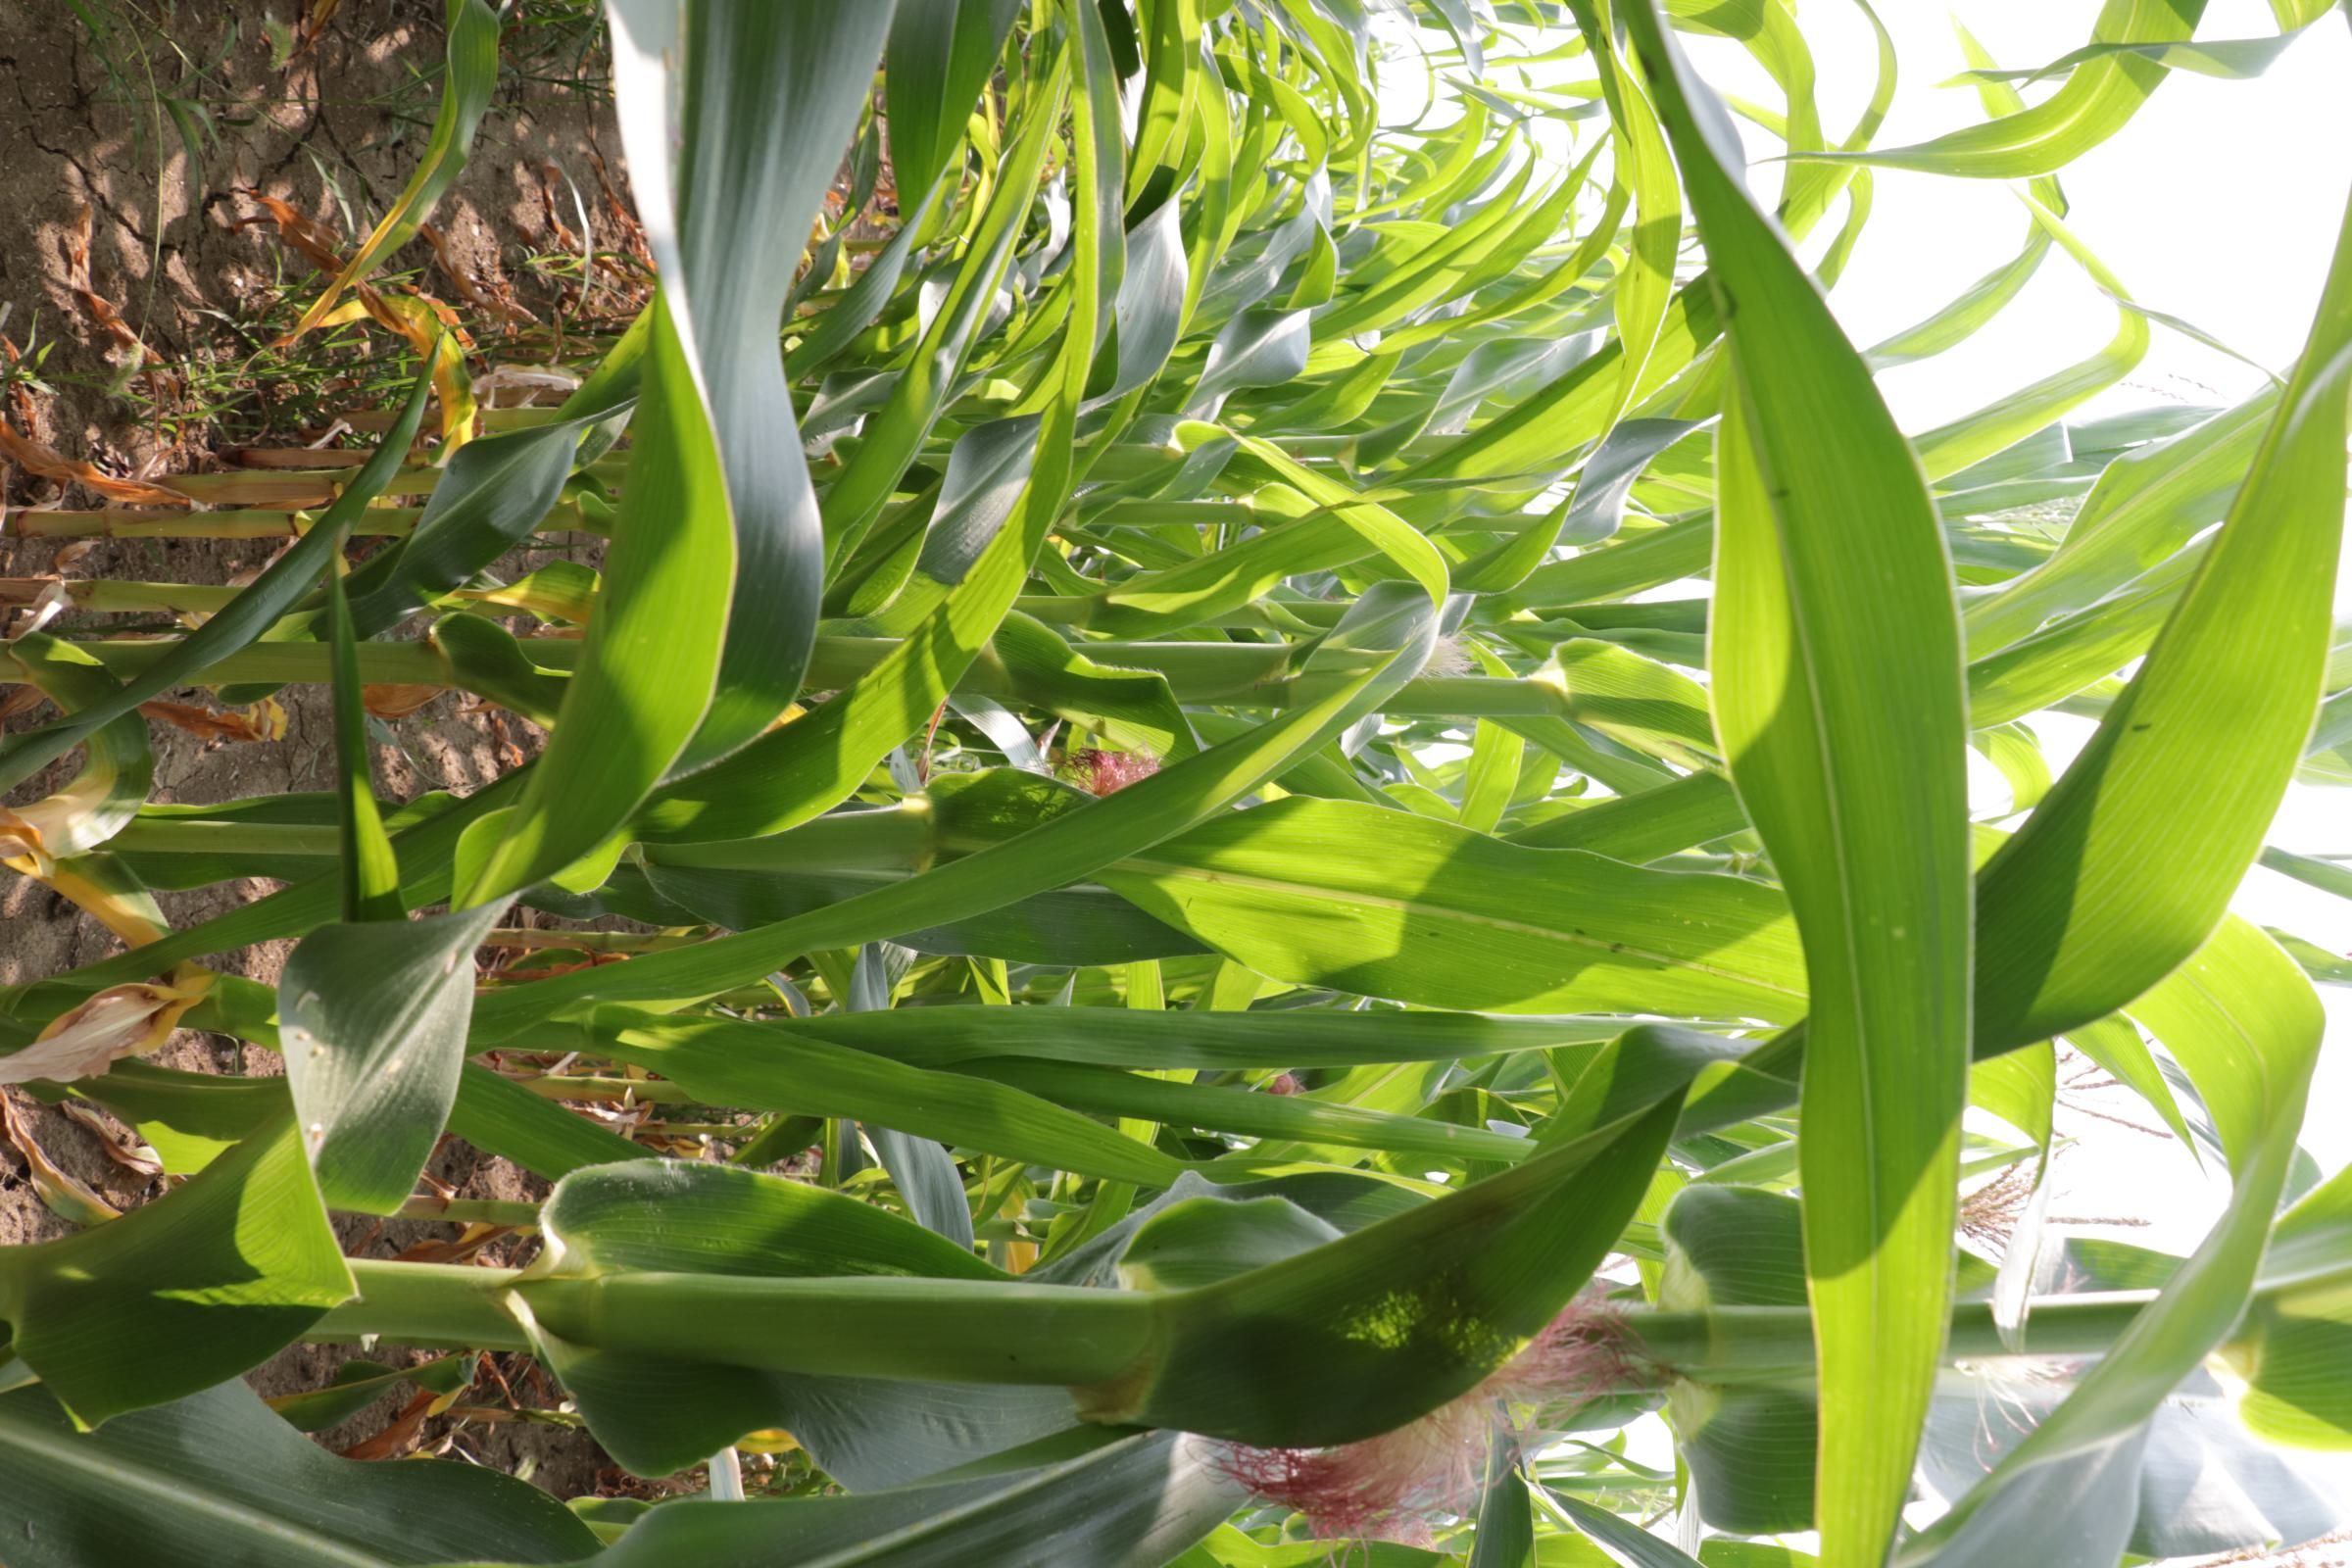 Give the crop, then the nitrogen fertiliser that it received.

maize, reduced nitrogen fertilisation
